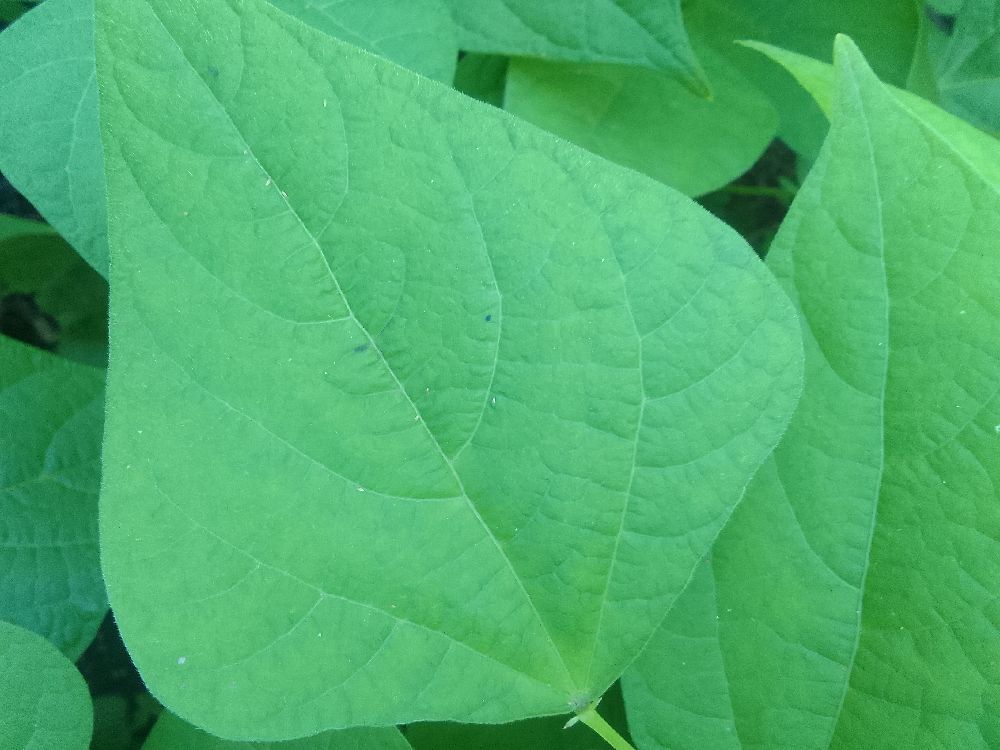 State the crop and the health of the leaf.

common bean, healthy
